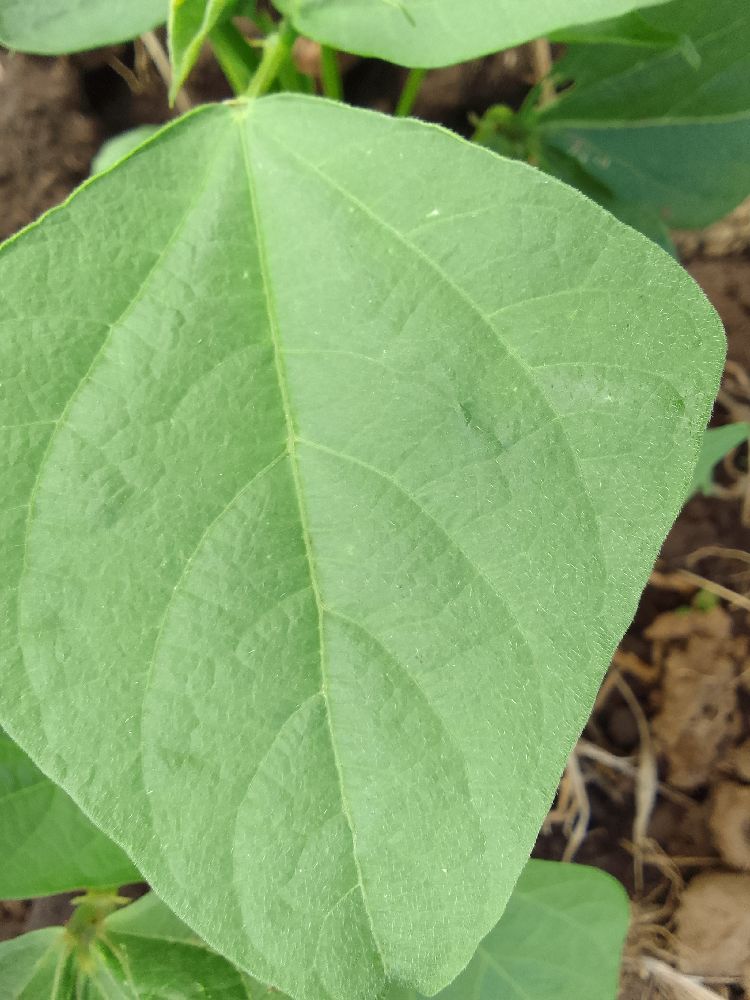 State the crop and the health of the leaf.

common bean, healthy
